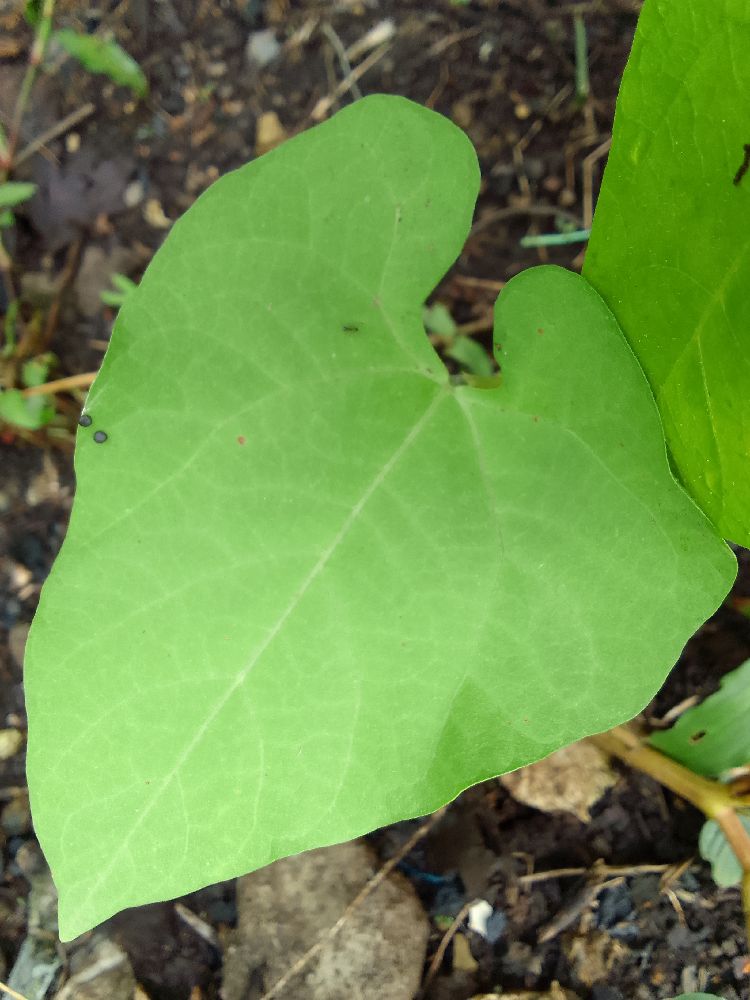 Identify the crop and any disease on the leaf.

common bean, healthy
